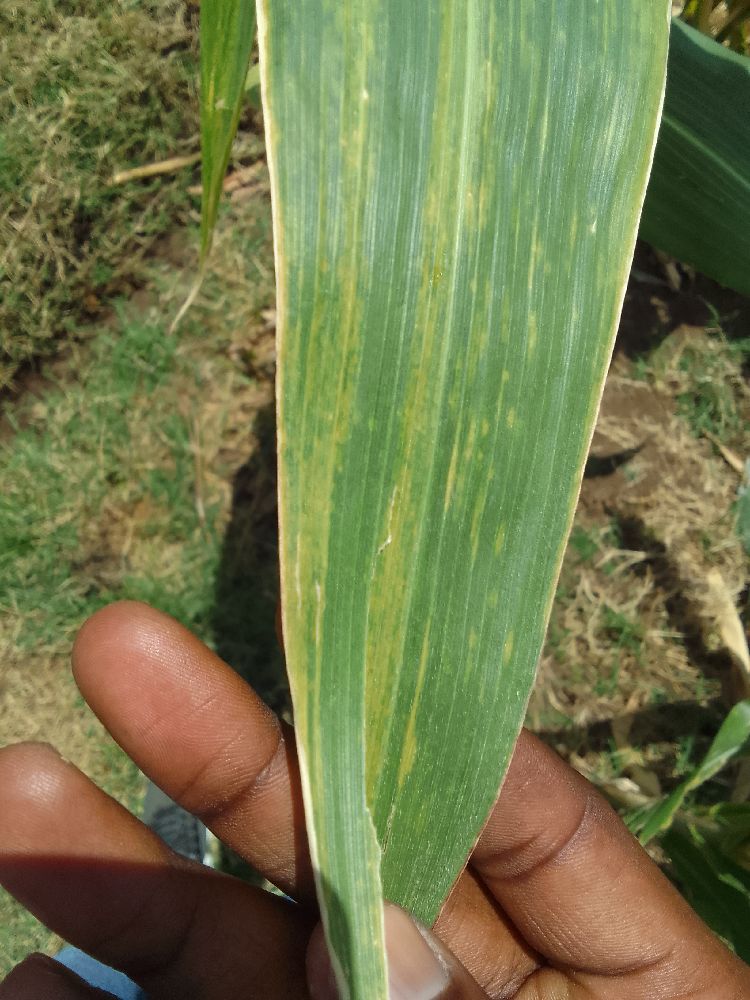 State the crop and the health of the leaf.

maize, maize lethal necrosis
